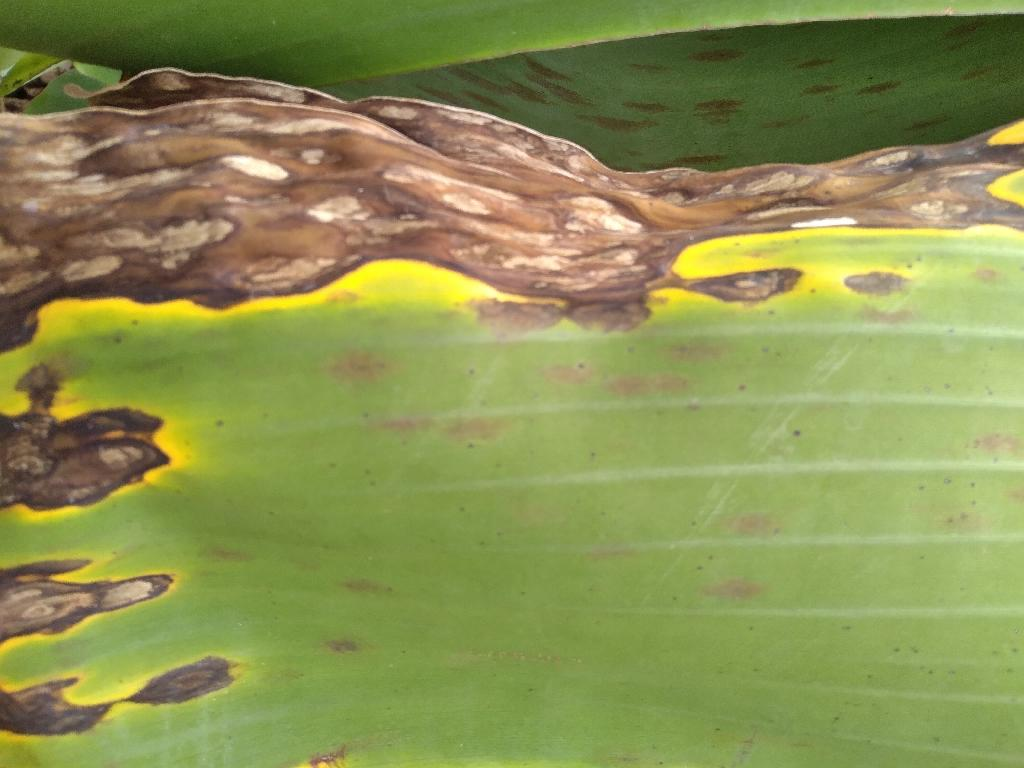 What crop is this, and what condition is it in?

banana, black sigatoka
